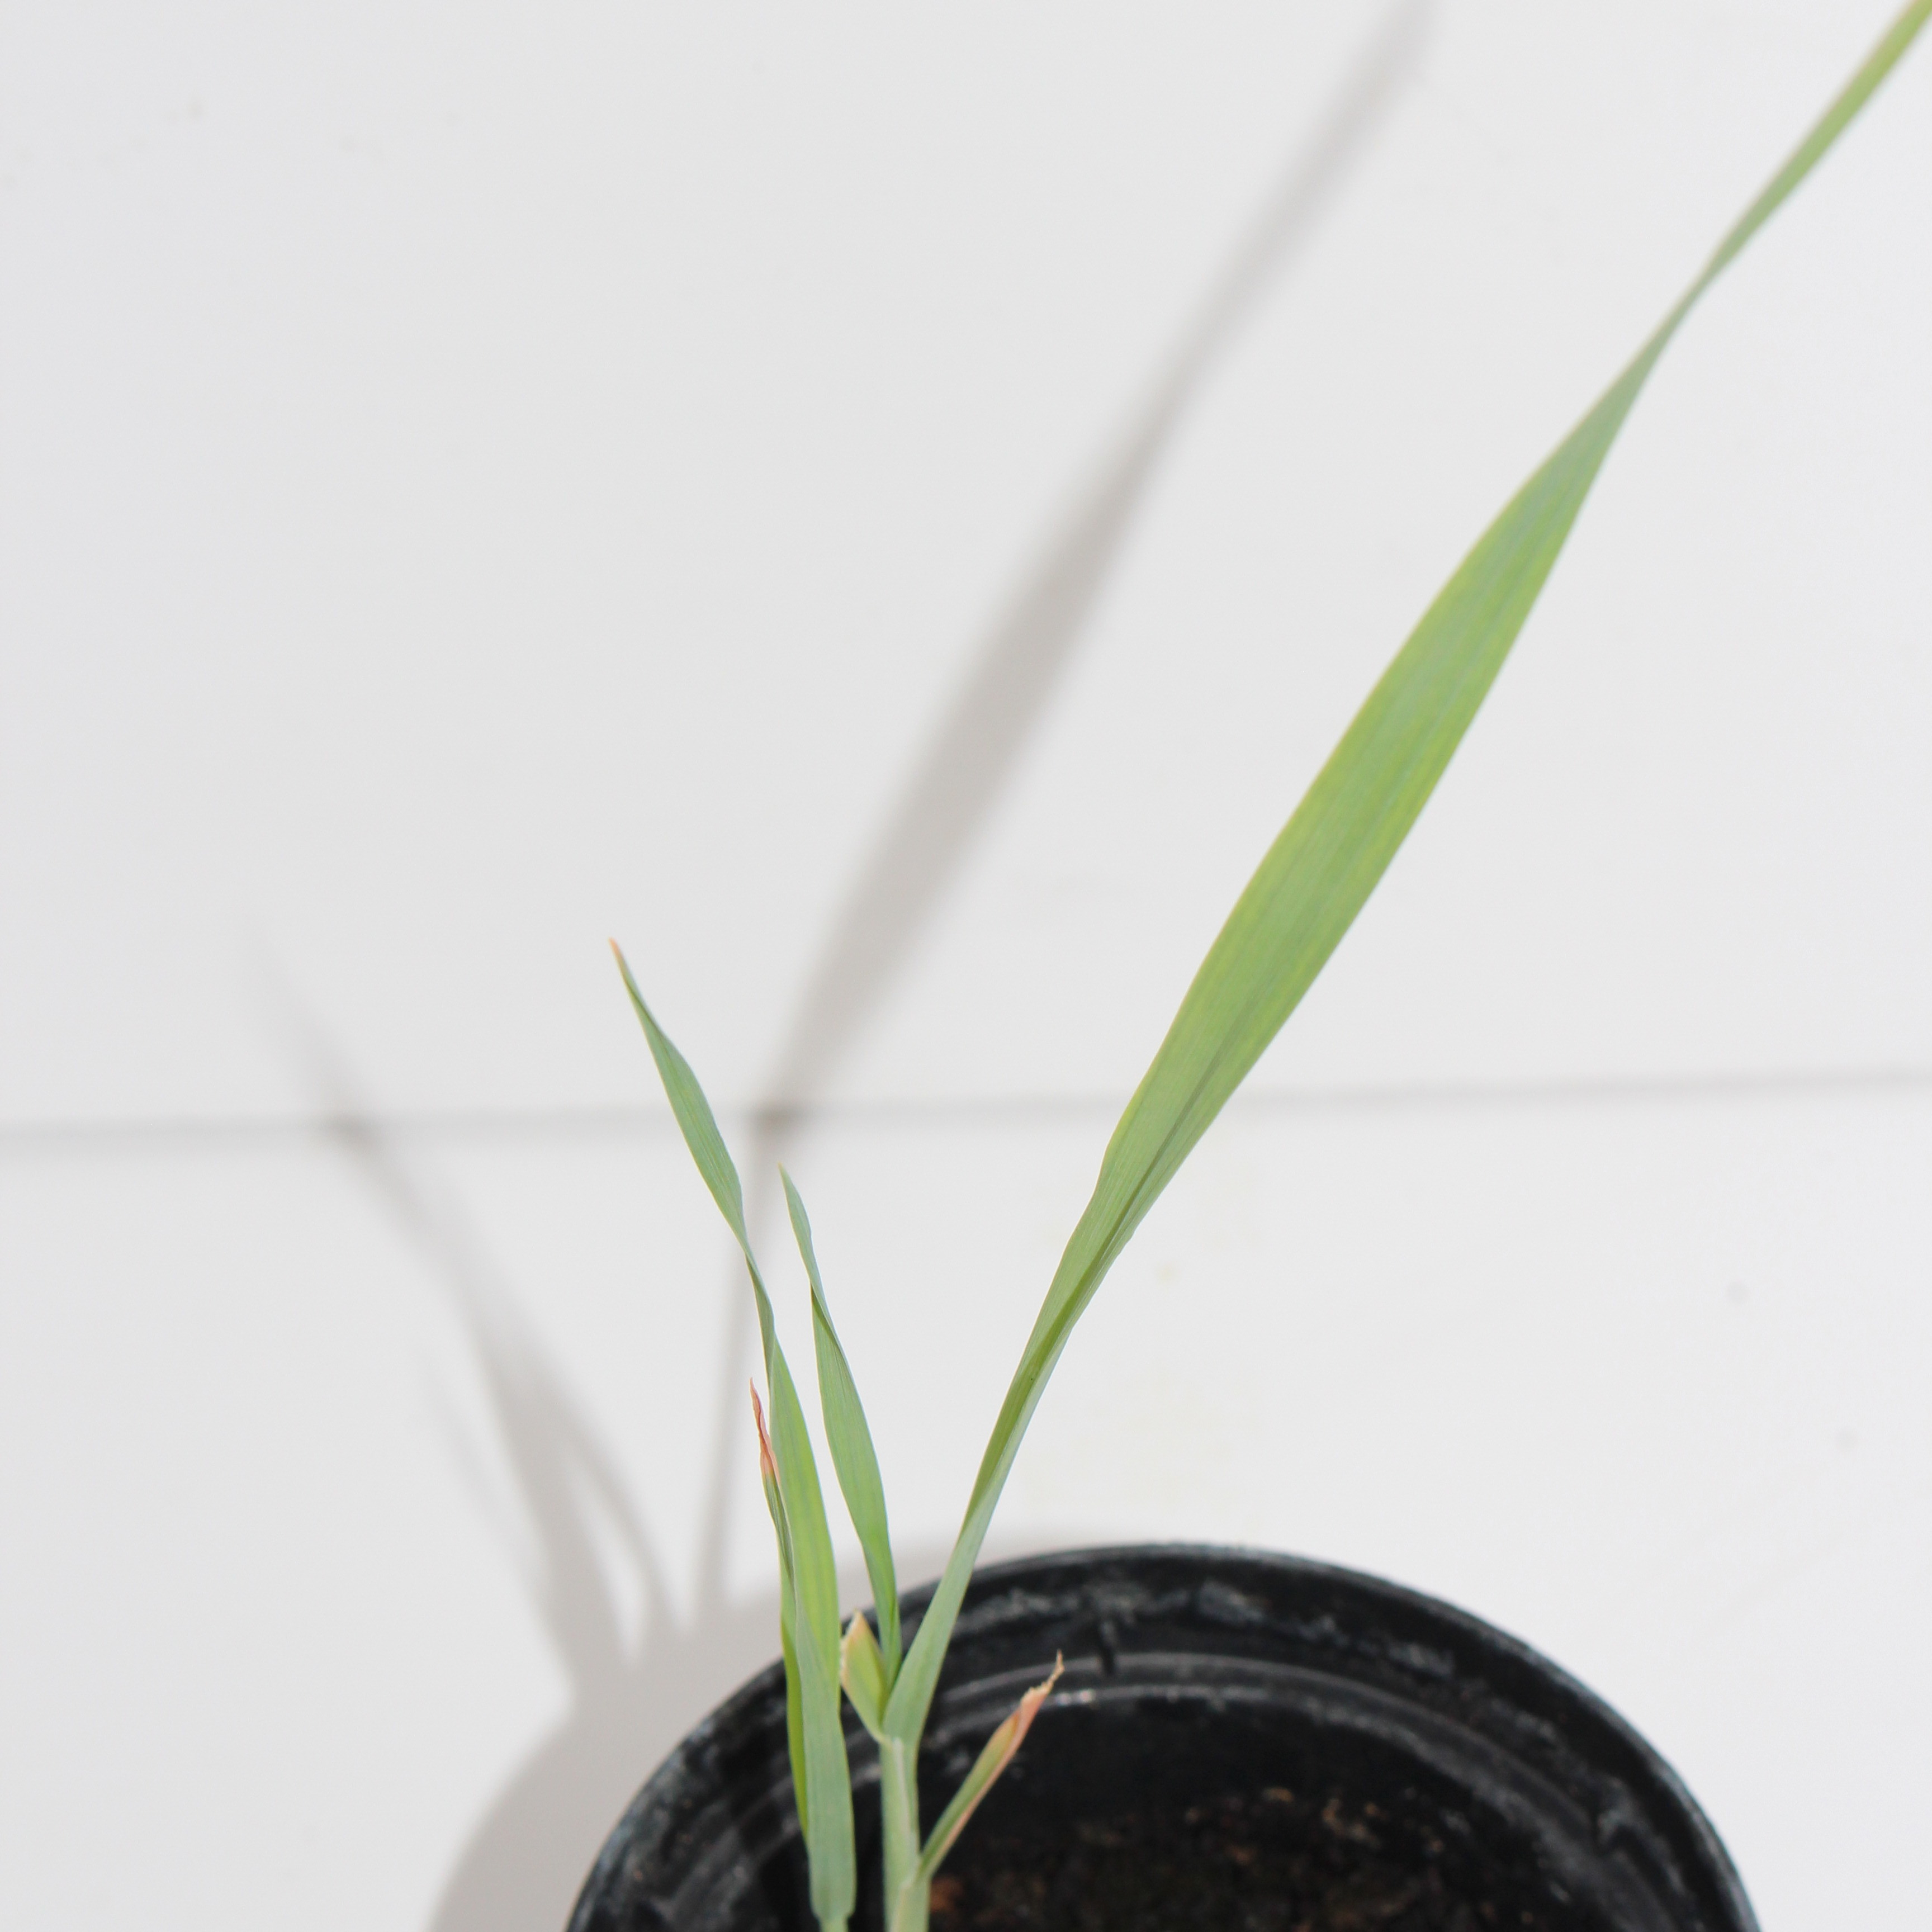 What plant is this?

Avena sterilis
